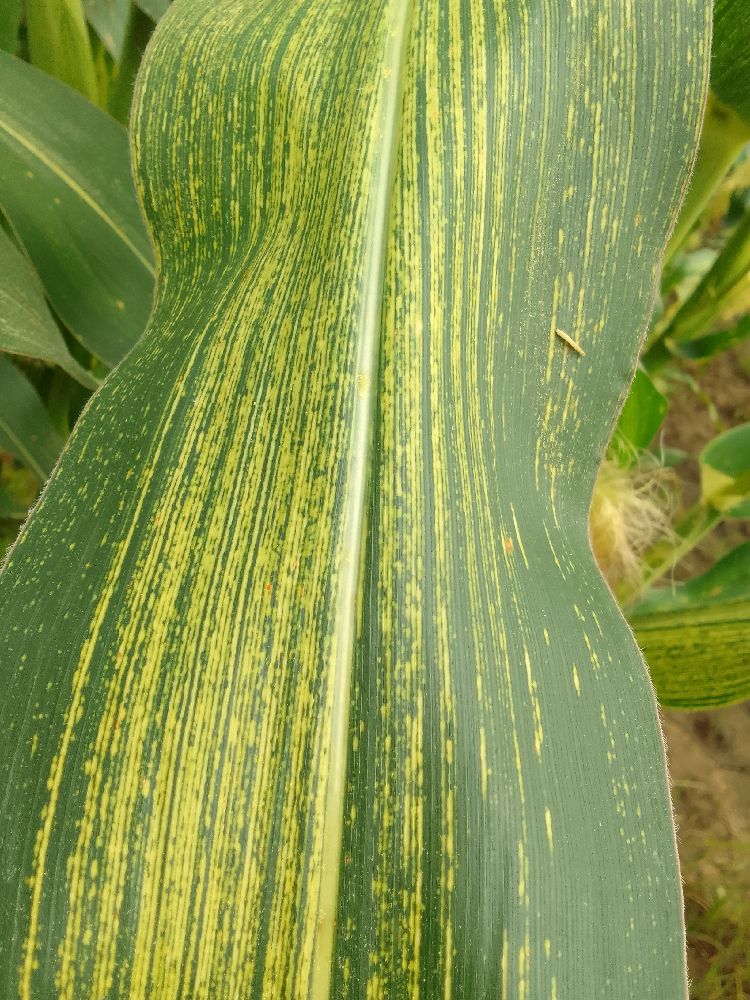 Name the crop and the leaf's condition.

maize, maize streak virus
